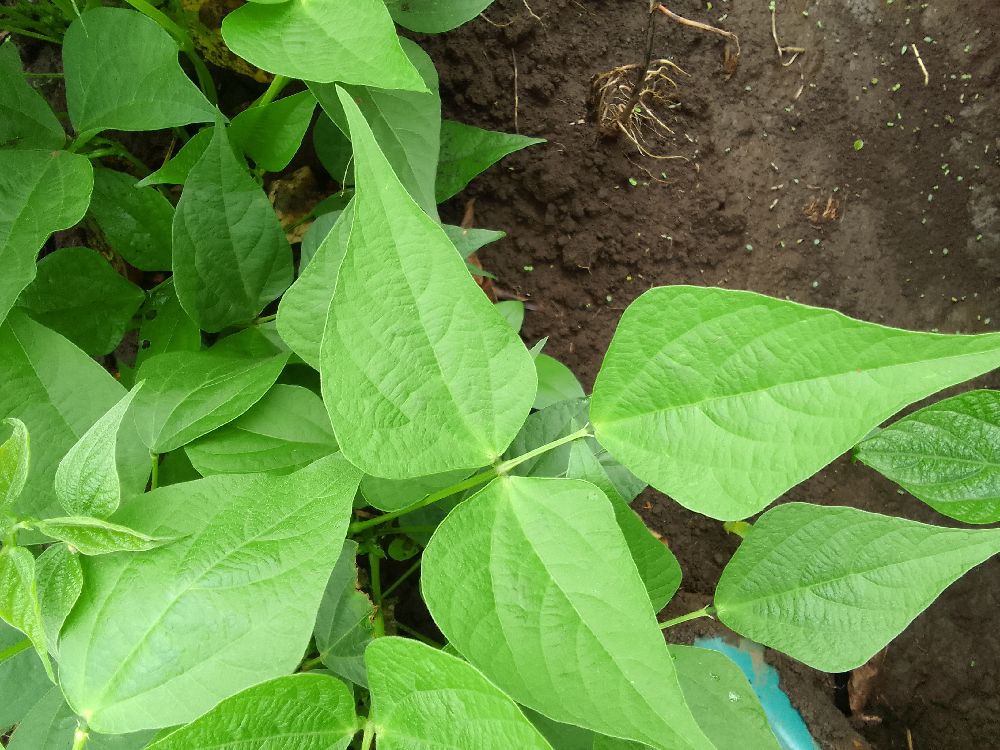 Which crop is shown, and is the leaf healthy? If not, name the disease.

common bean, healthy
